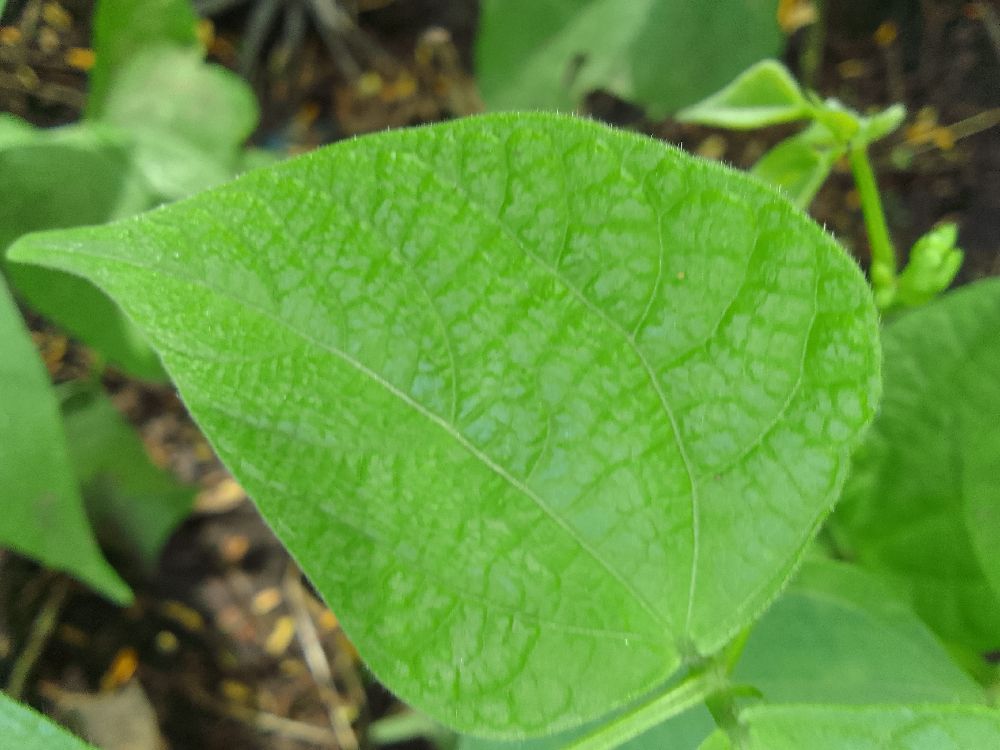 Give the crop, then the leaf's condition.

common bean, healthy
